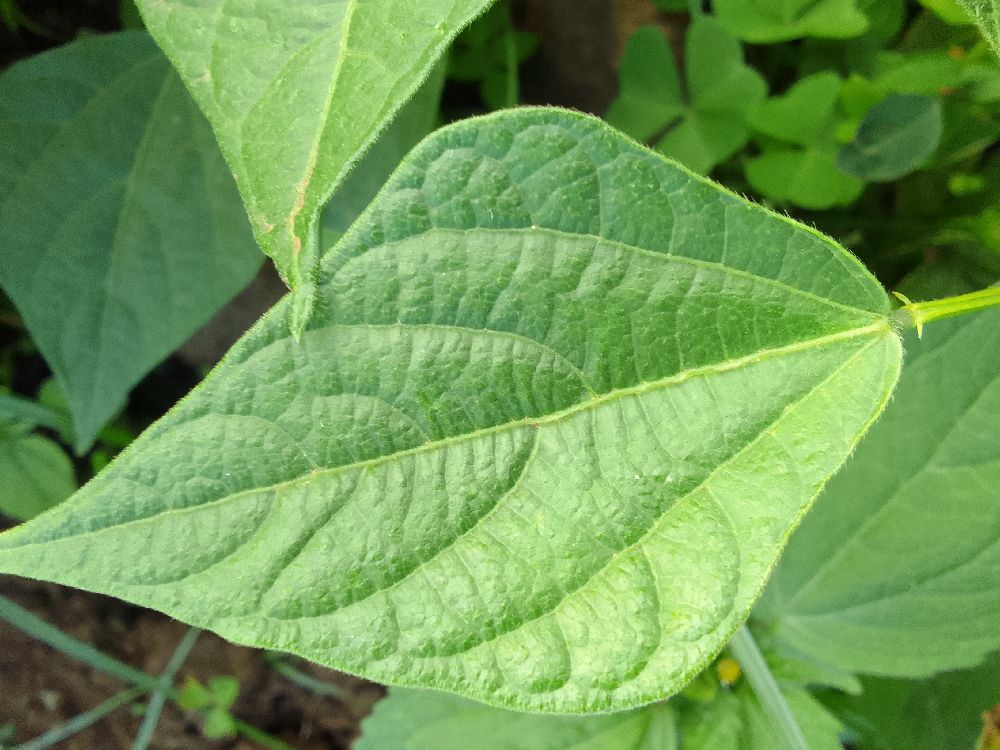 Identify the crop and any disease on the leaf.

common bean, healthy
